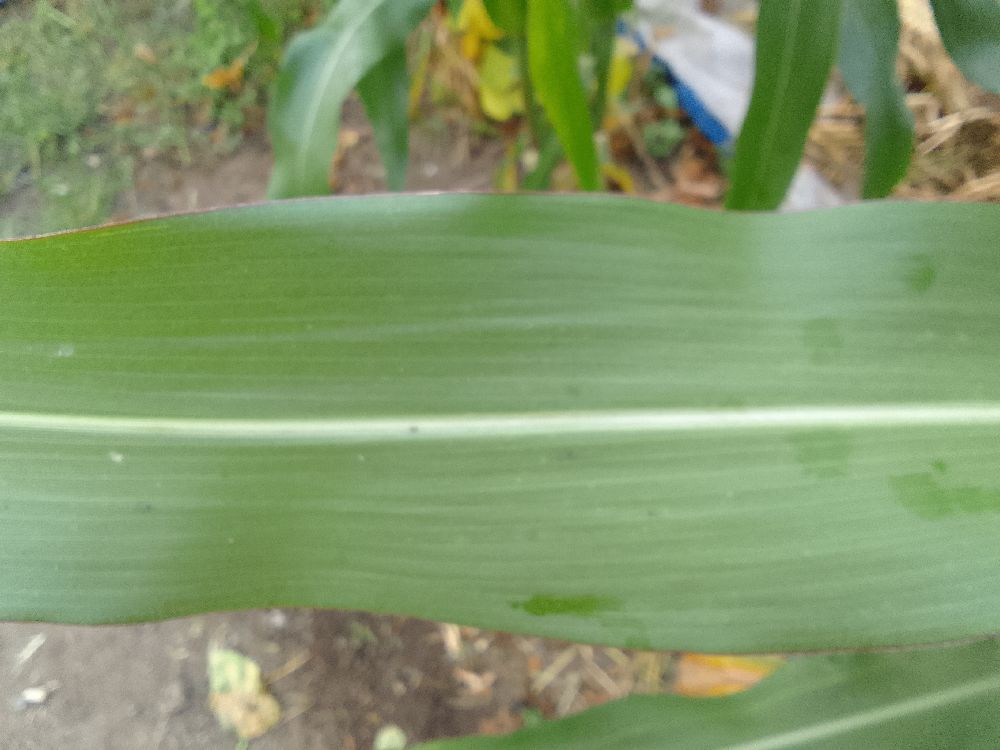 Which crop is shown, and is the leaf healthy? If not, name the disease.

maize, healthy
